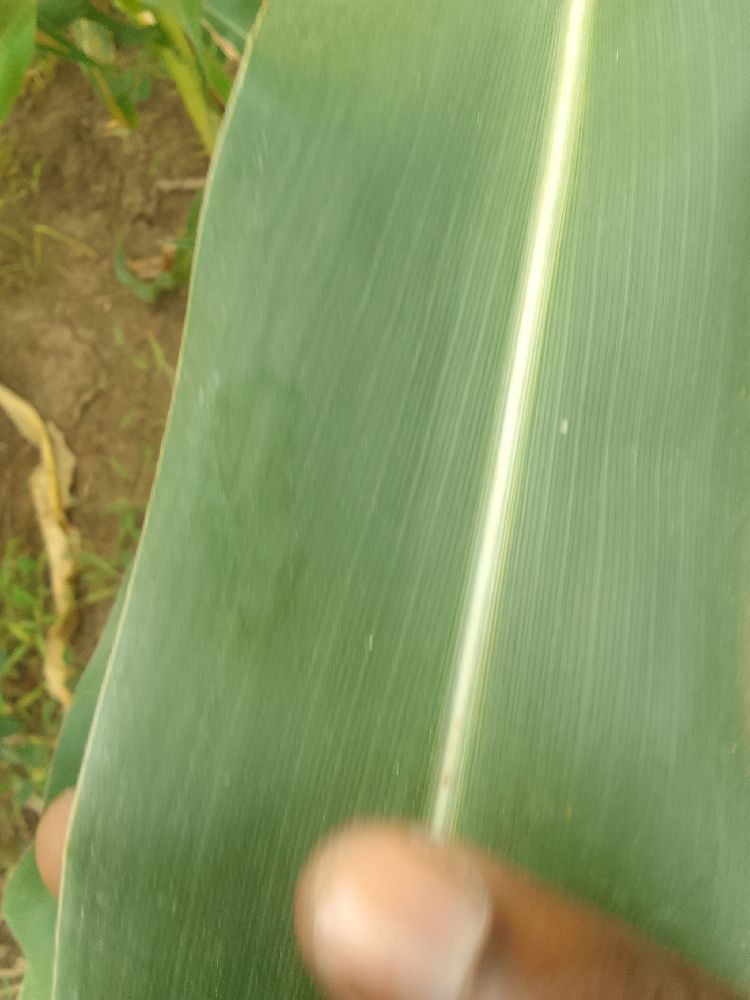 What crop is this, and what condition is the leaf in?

maize, healthy
